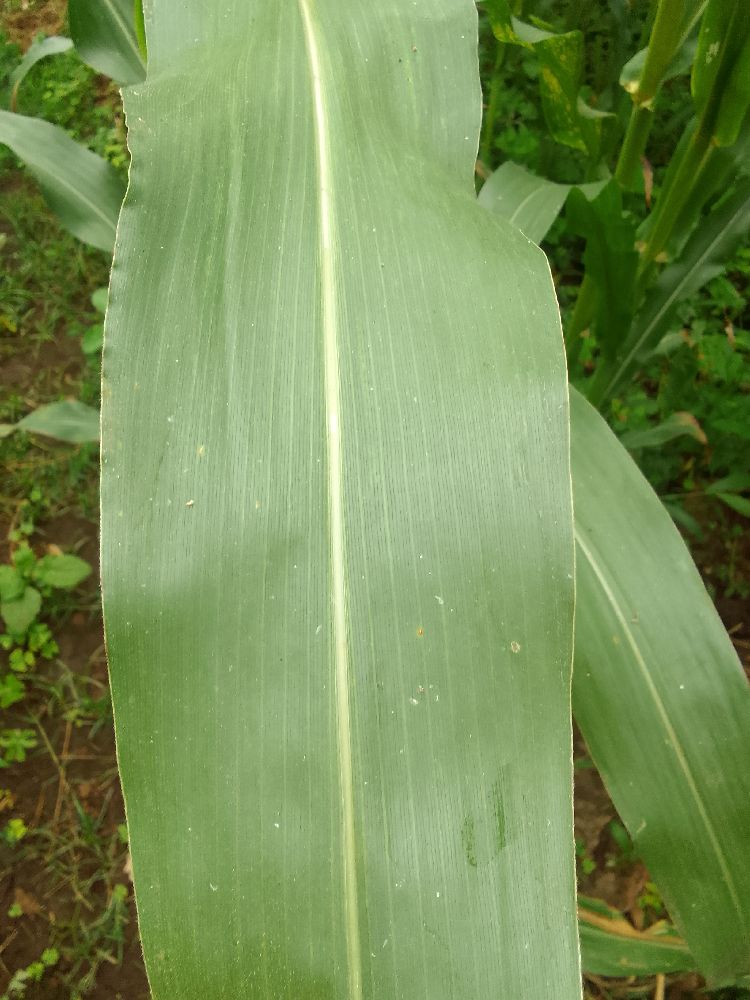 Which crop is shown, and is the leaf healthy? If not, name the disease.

maize, healthy
